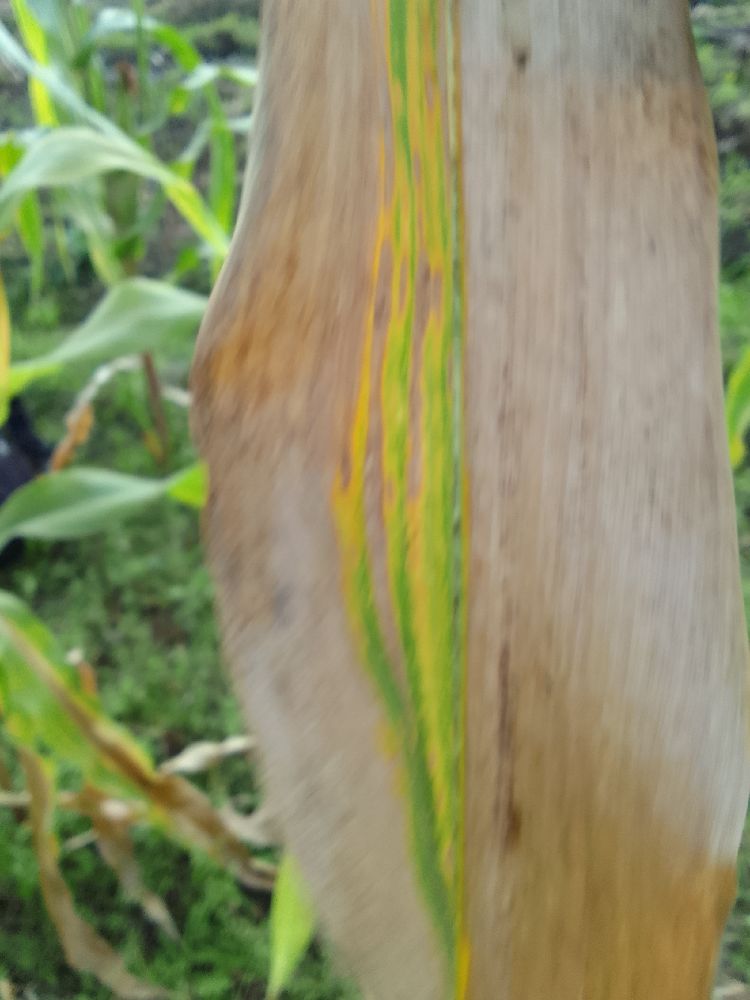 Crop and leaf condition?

maize, maize lethal necrosis
